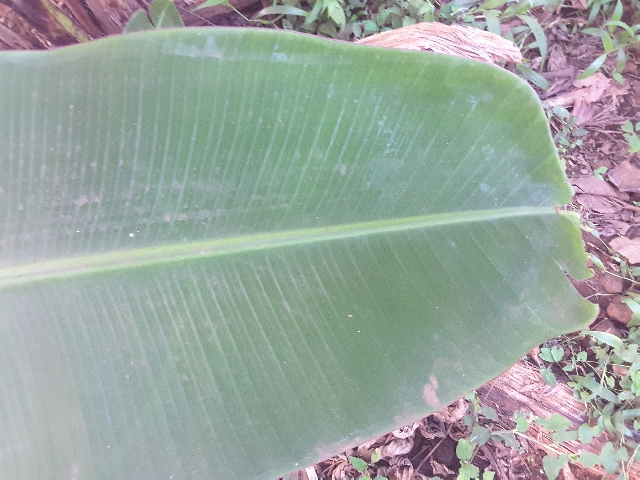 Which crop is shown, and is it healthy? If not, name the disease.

banana, healthy
